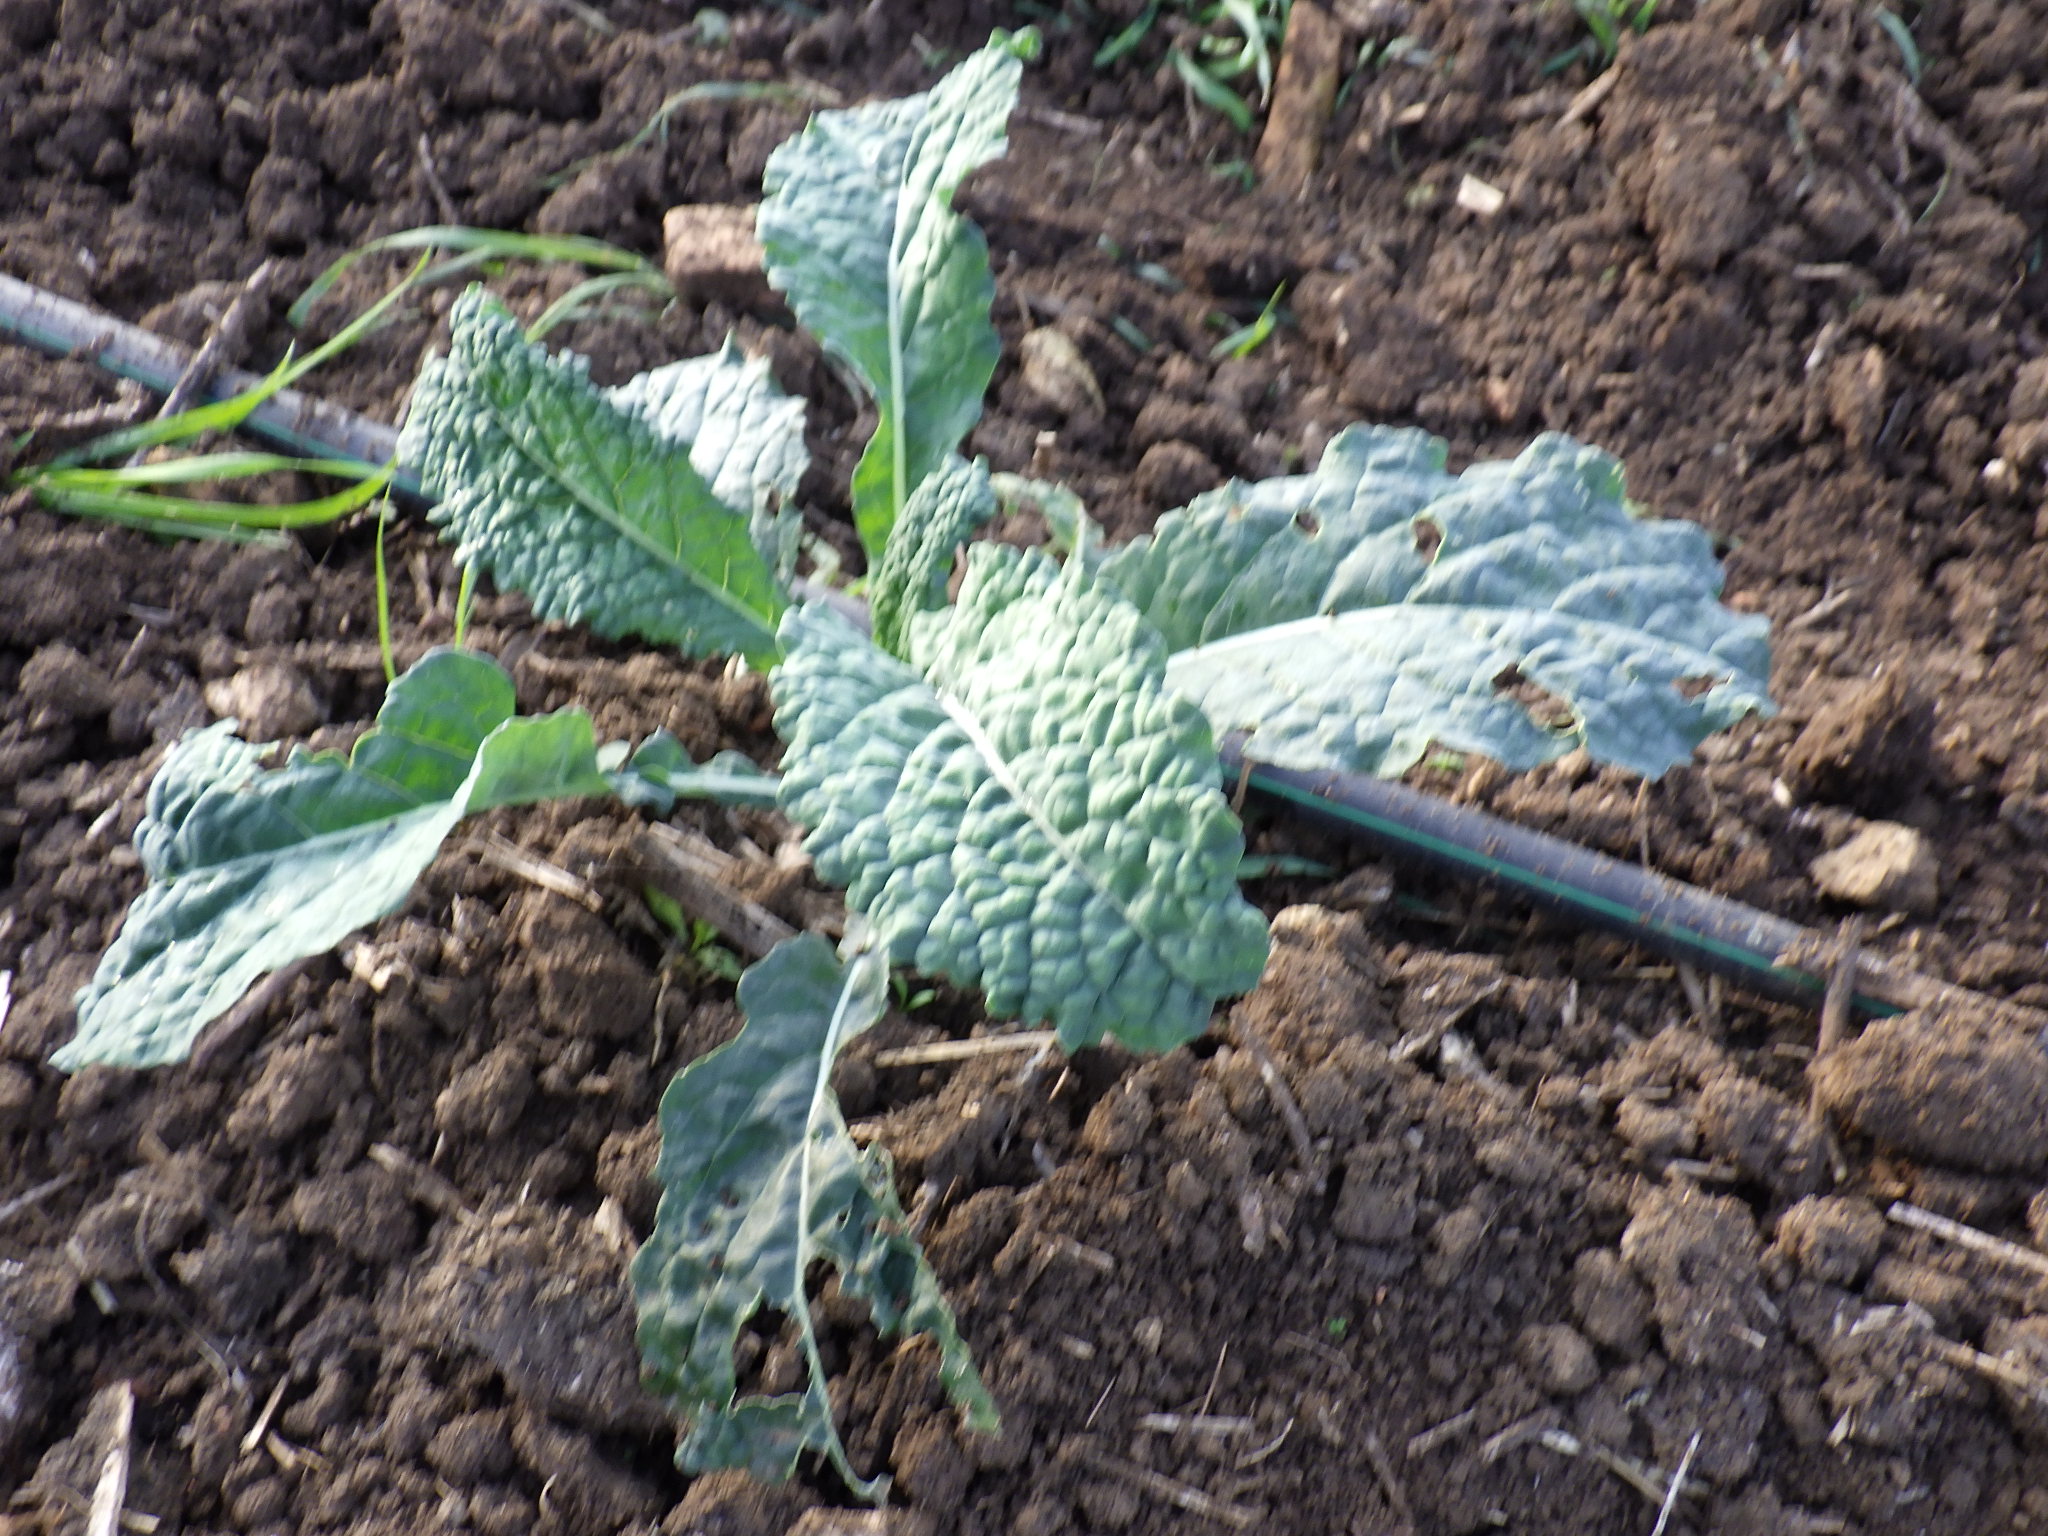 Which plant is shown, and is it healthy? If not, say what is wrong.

kale, phytophagous
